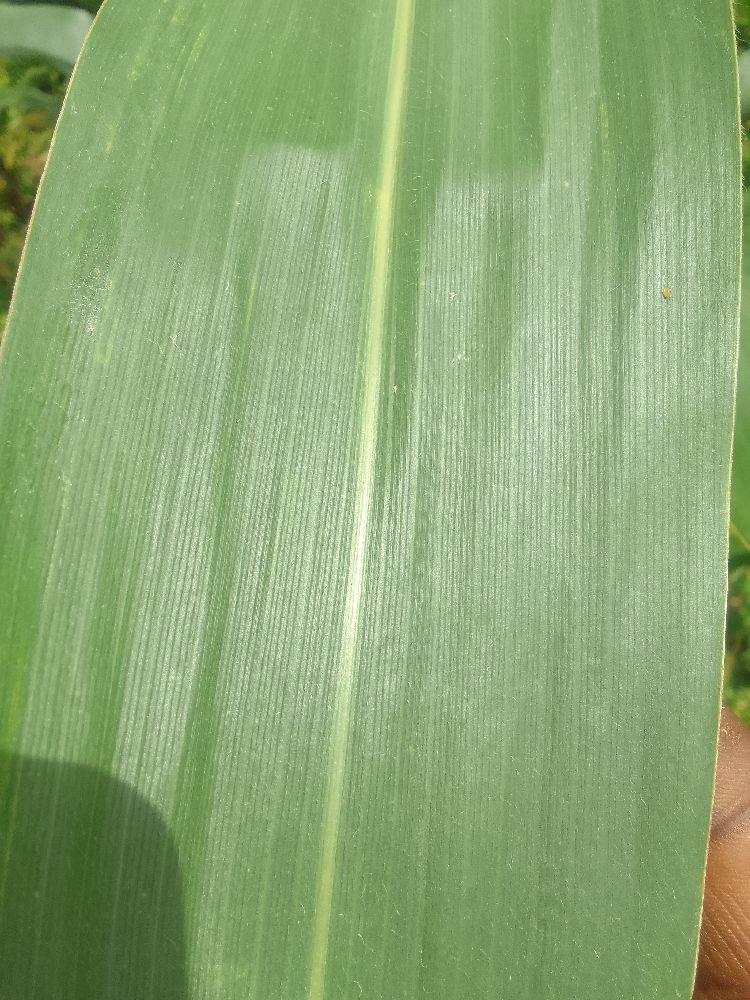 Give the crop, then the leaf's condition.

maize, healthy
